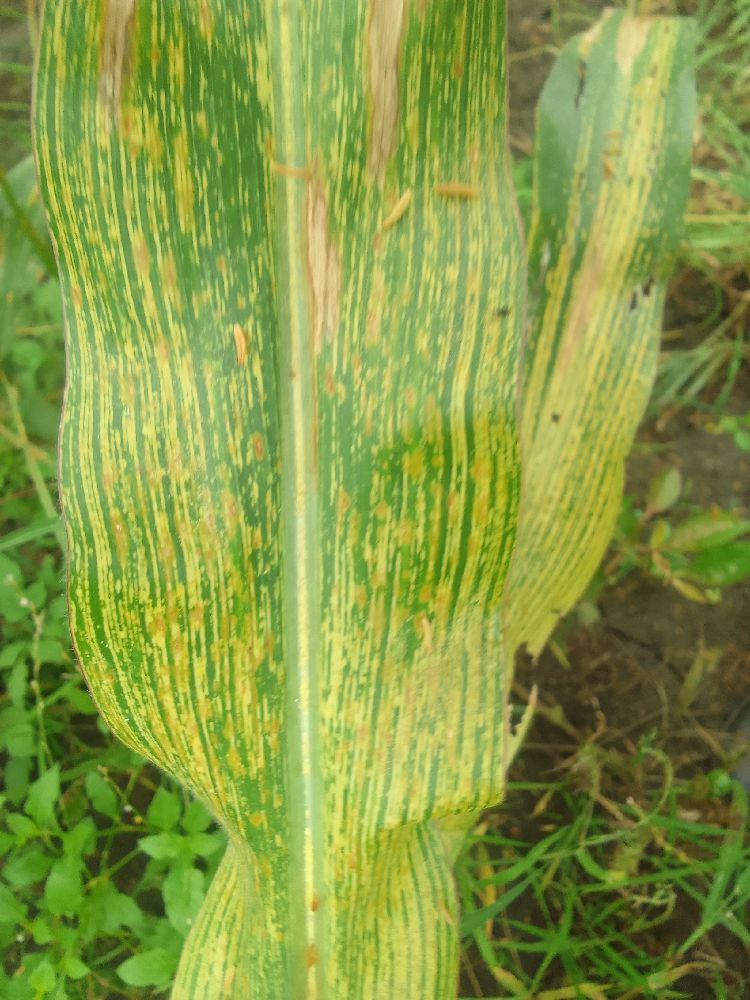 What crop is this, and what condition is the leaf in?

maize, maize streak virus
